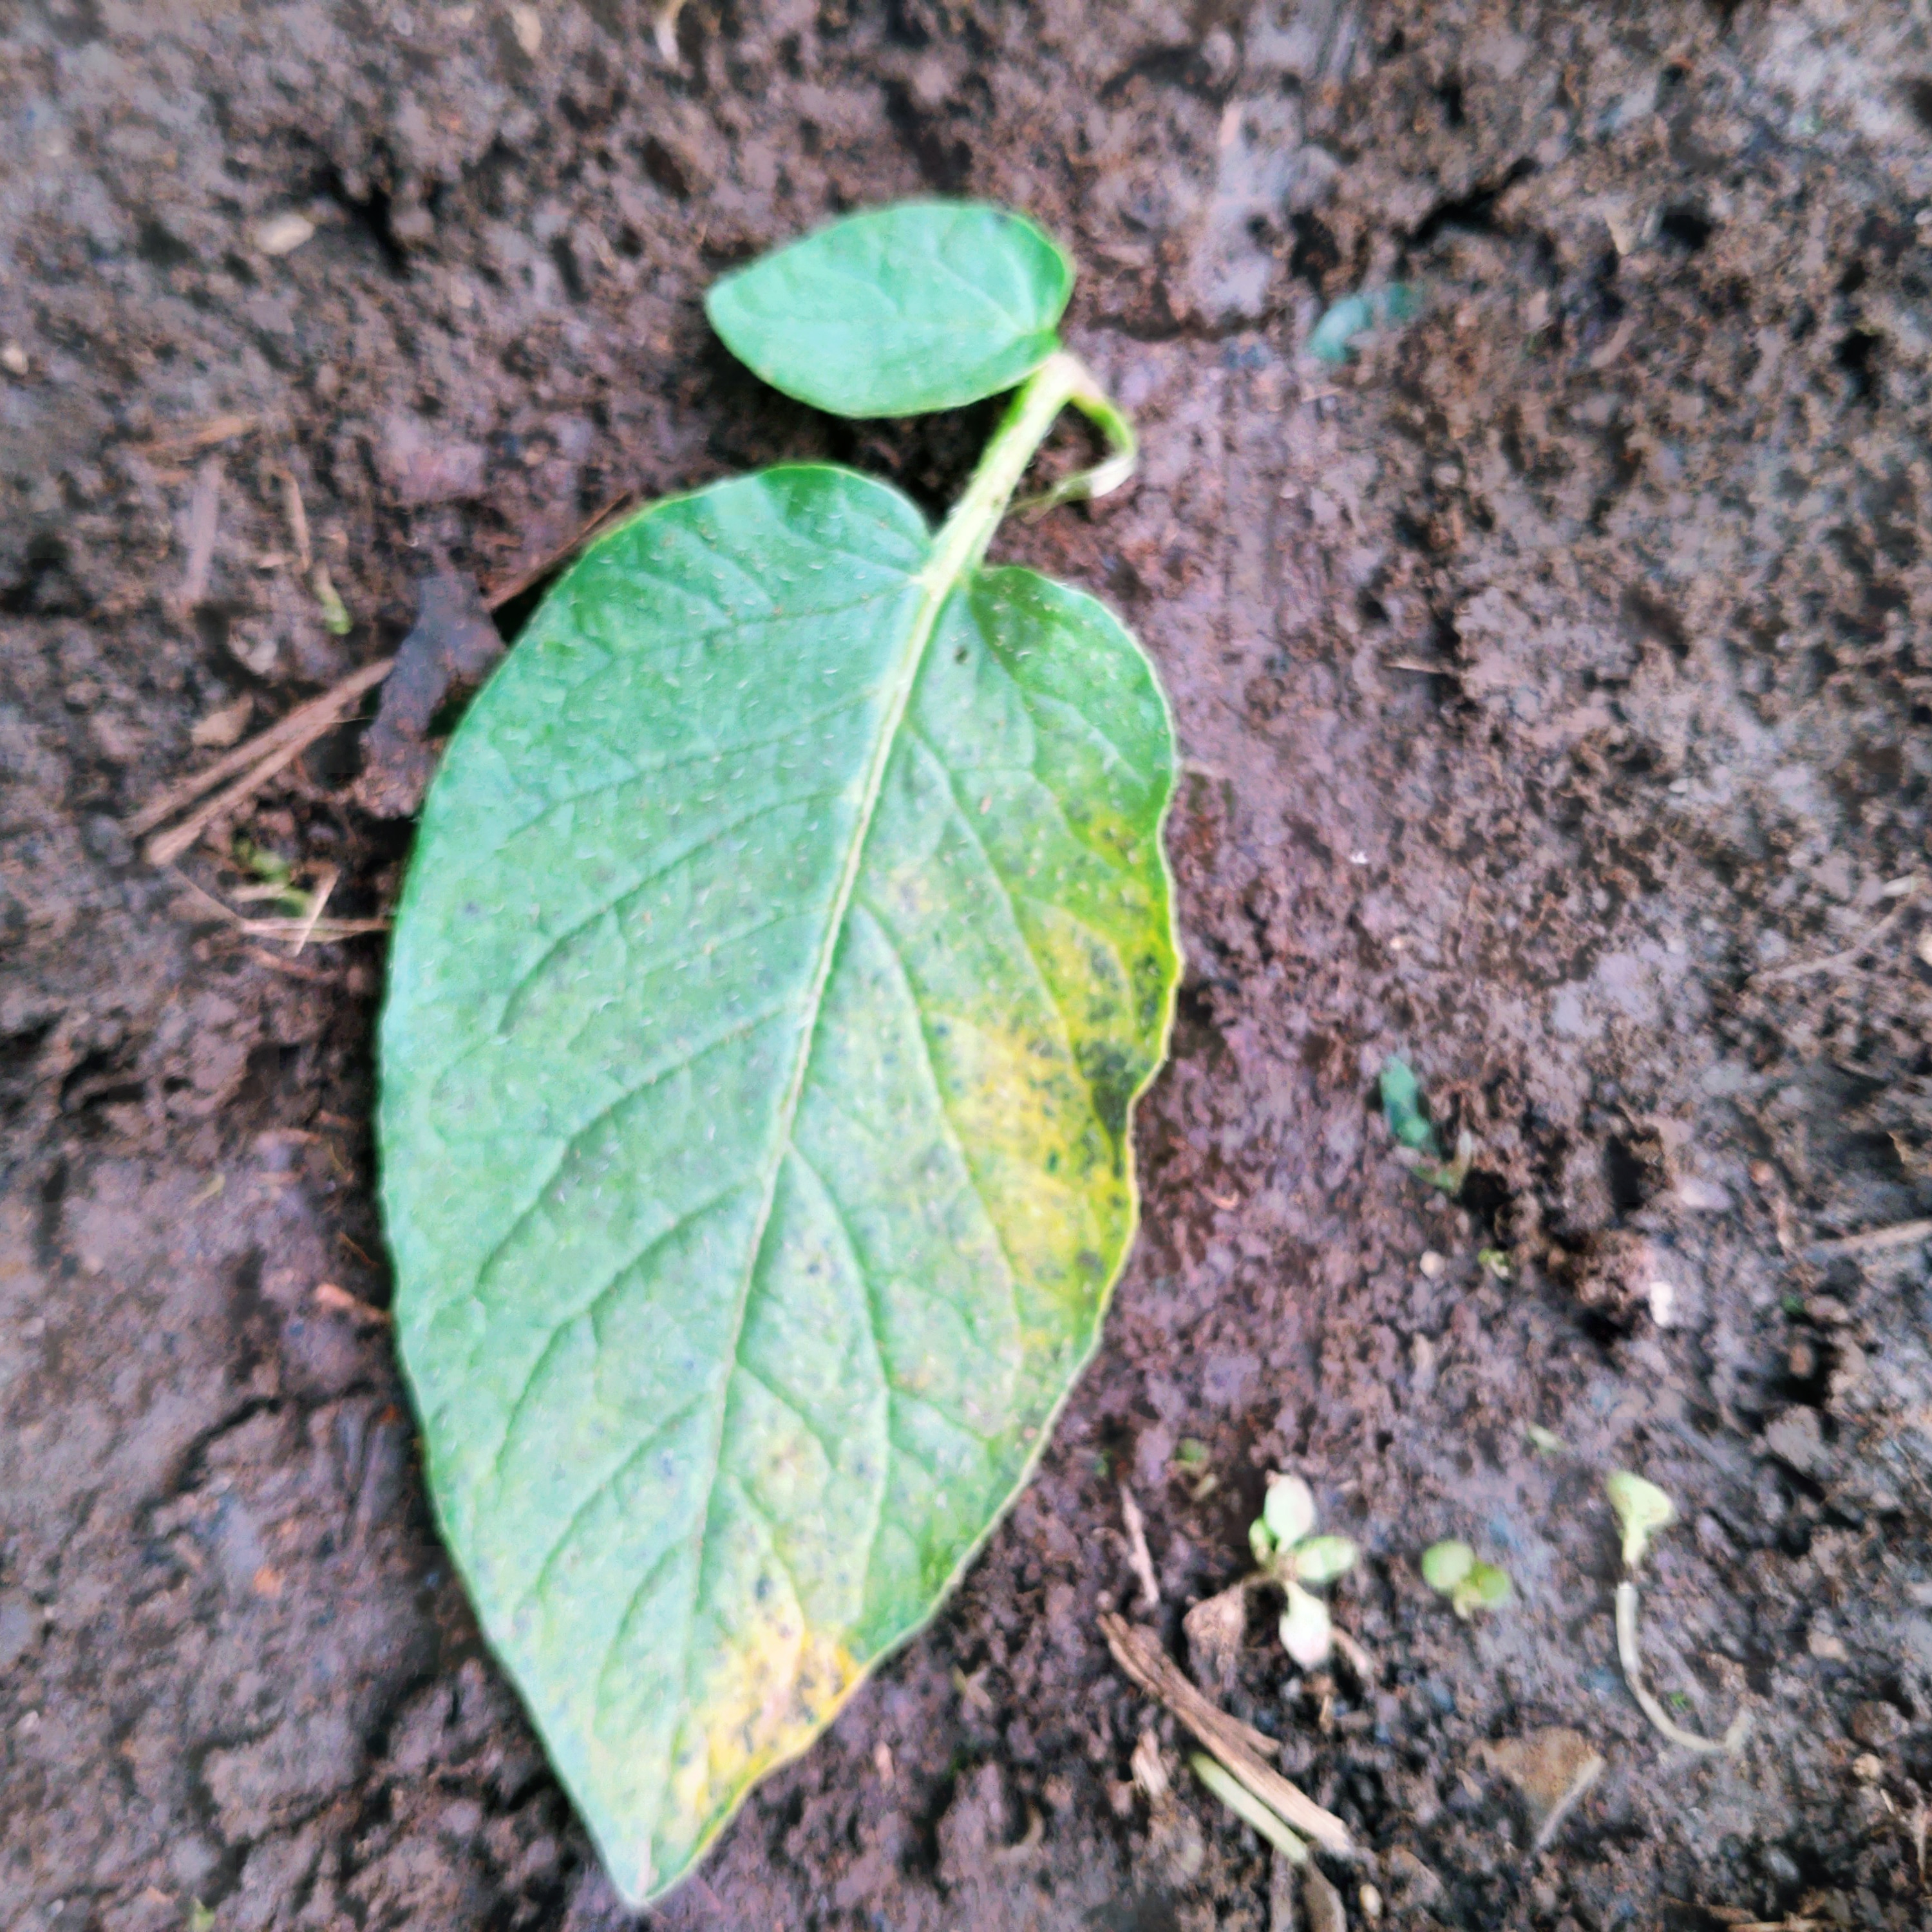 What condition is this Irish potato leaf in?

late blight
